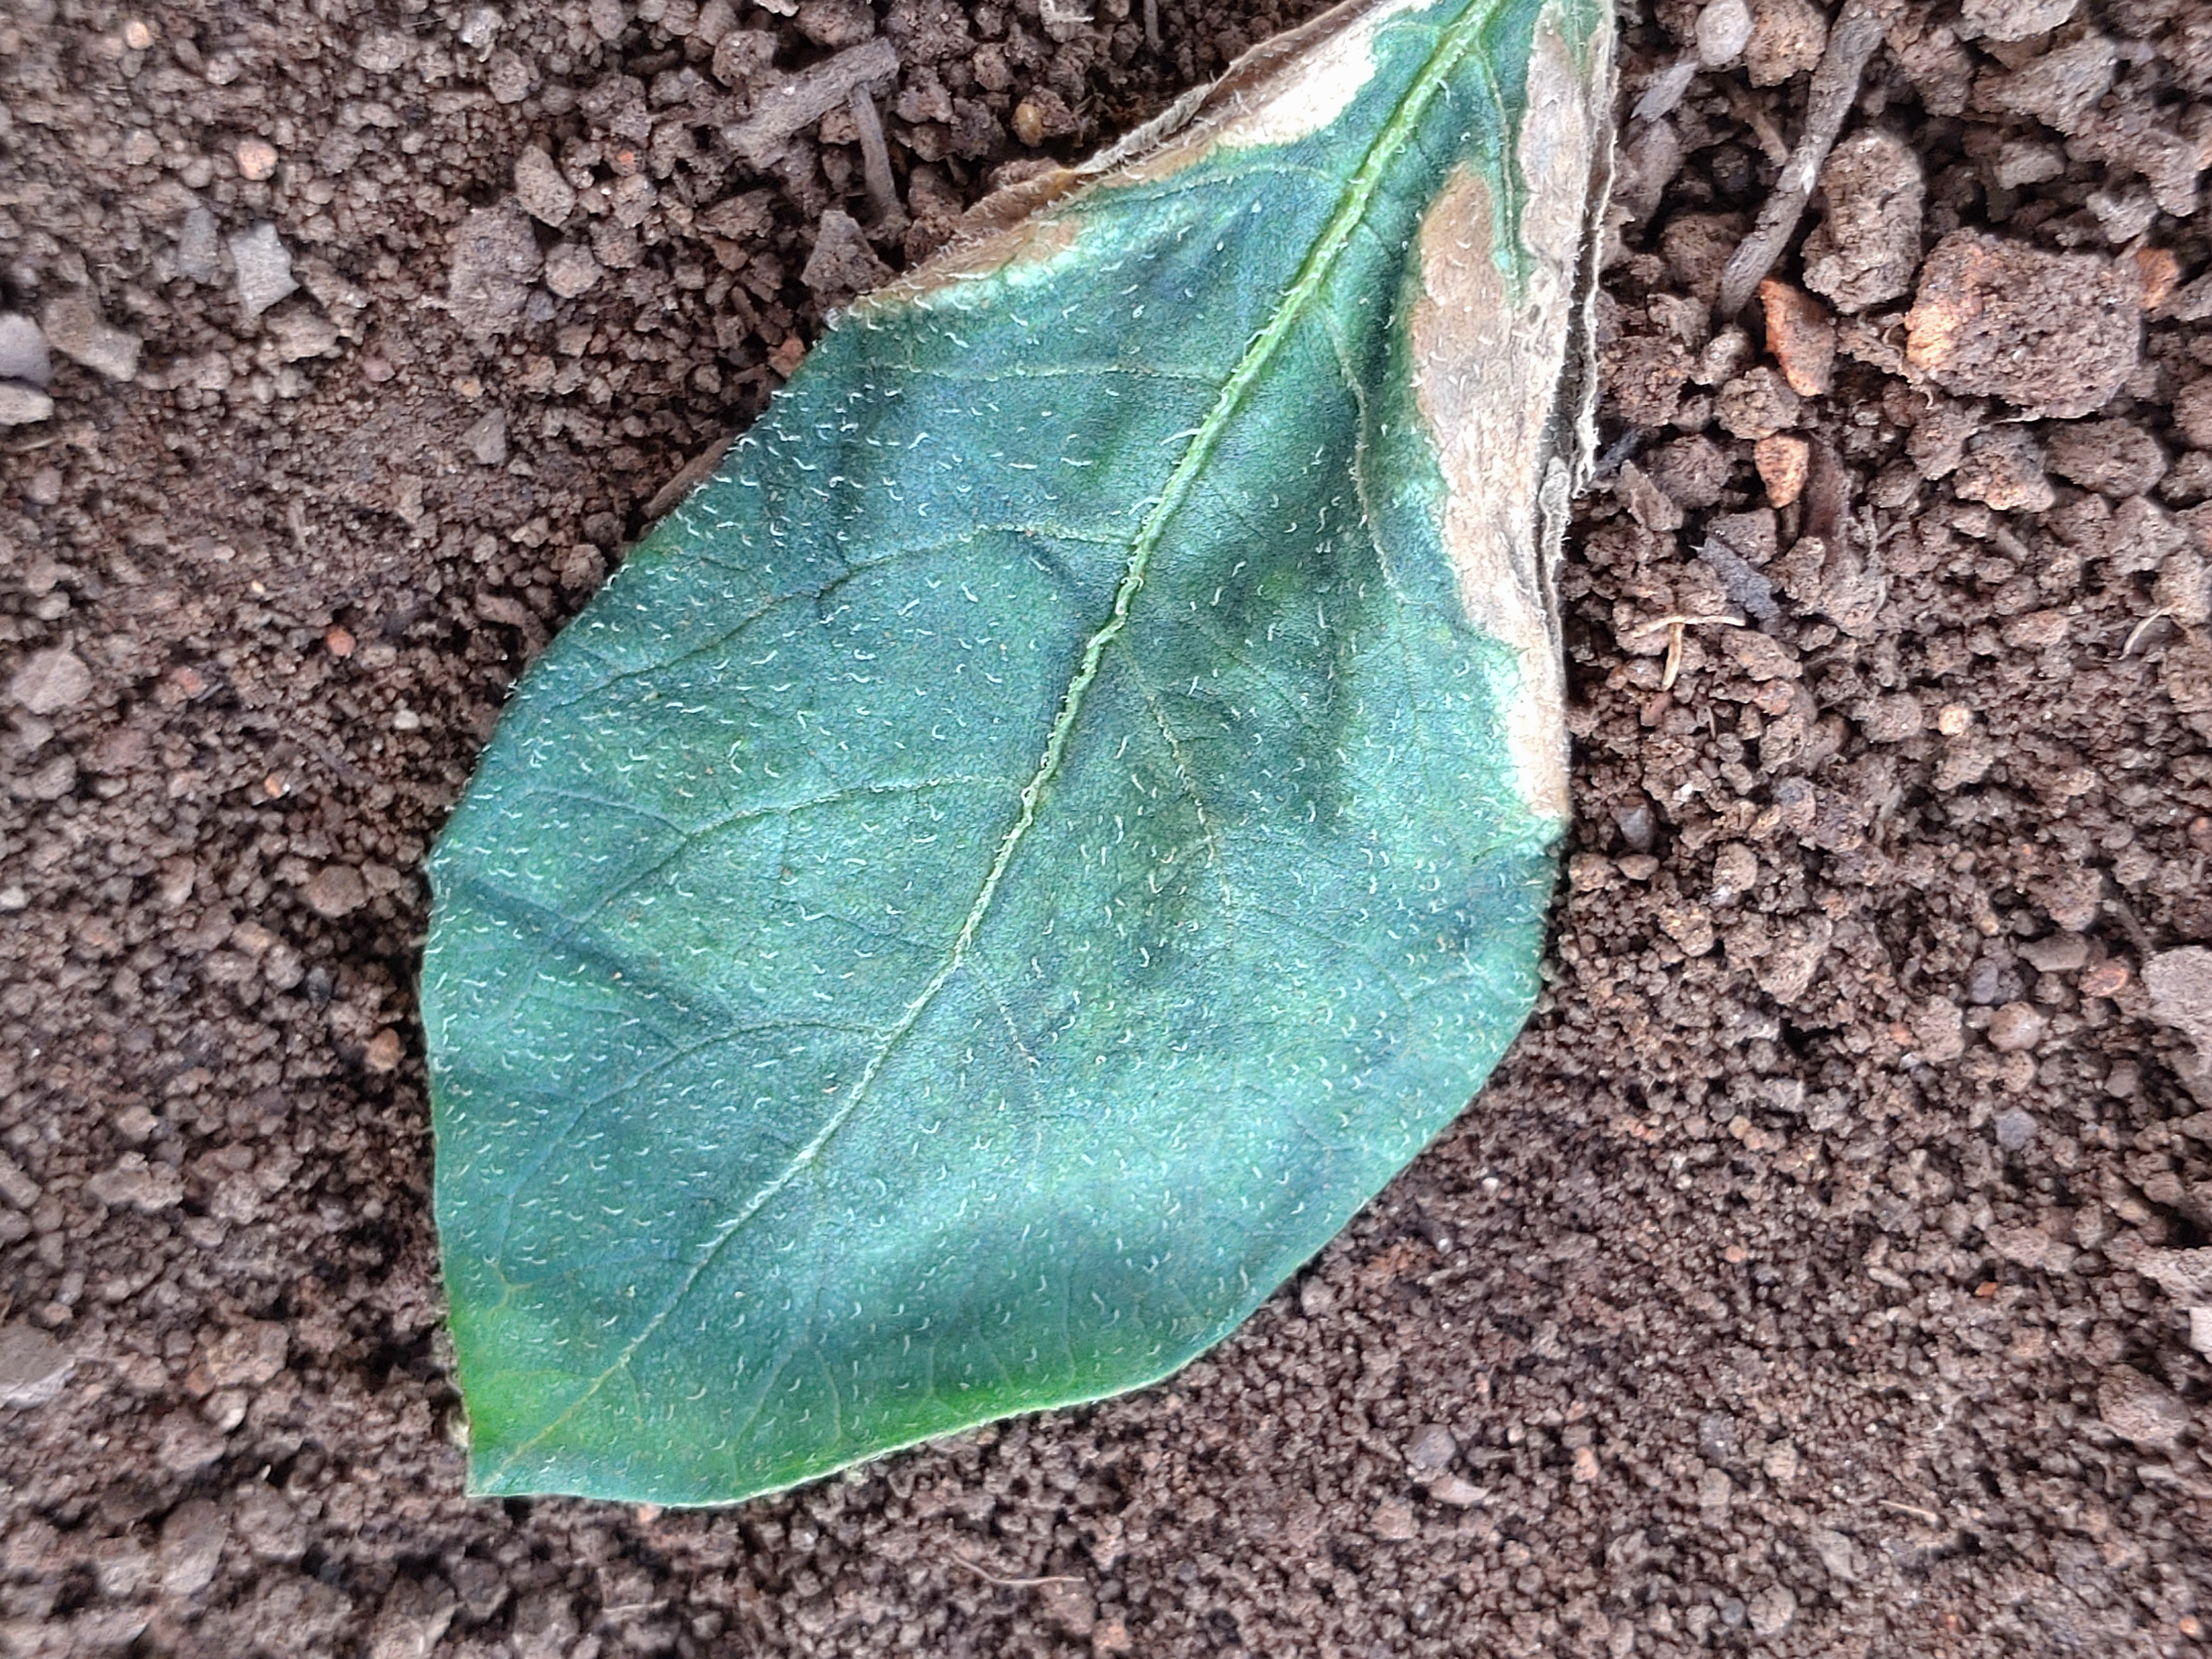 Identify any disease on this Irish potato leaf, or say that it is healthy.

early blight
